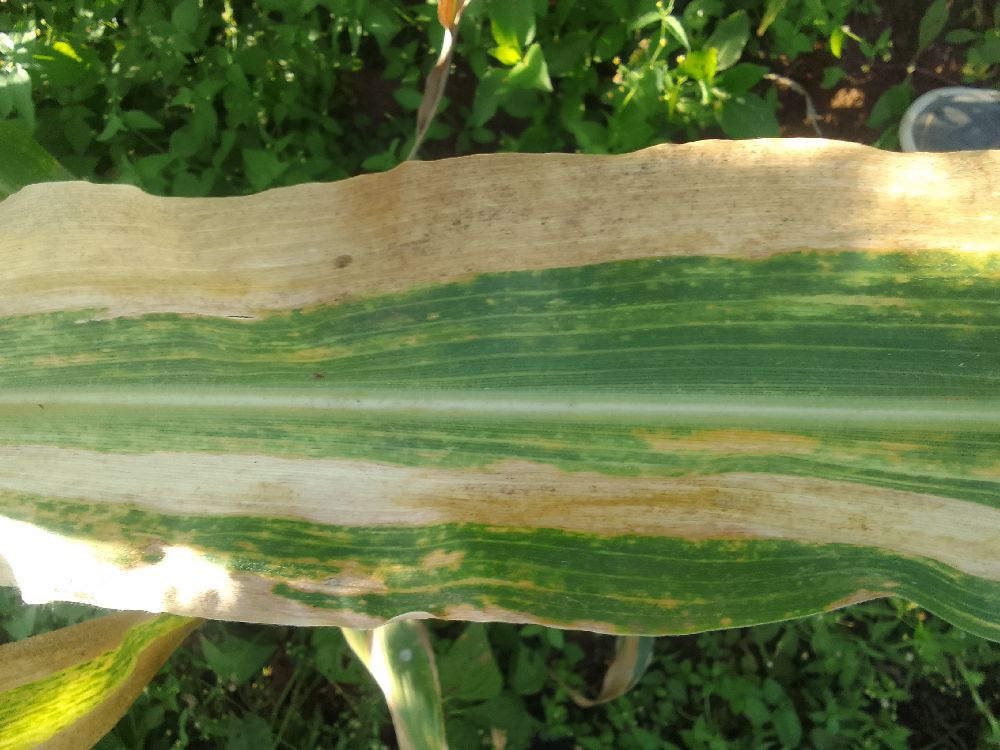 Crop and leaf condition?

maize, maize lethal necrosis
